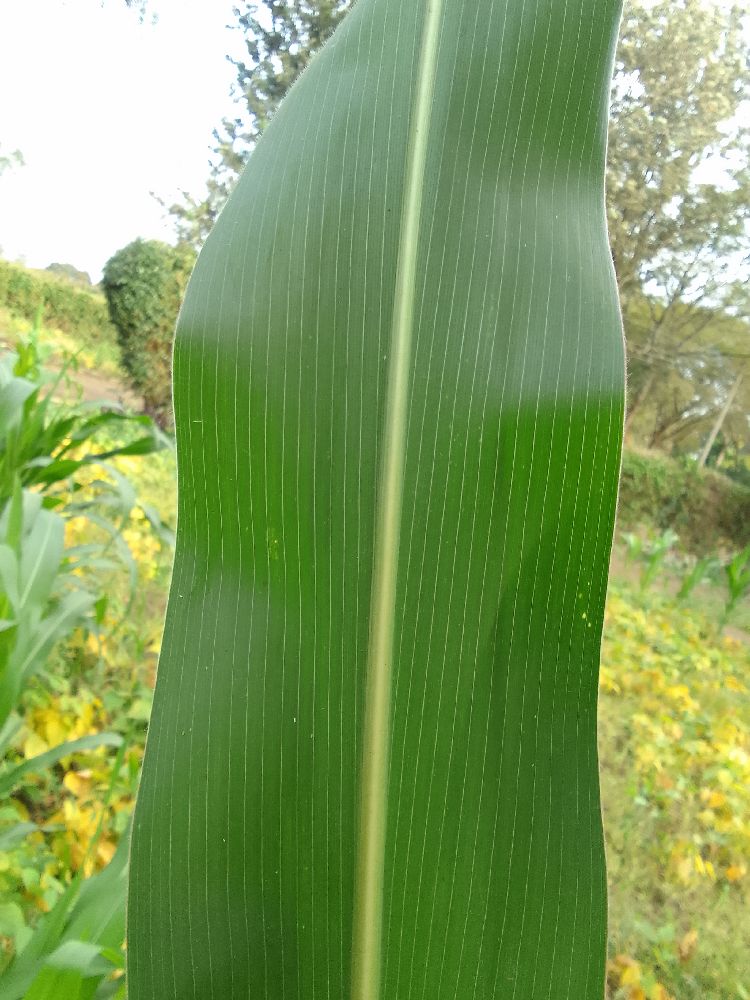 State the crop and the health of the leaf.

maize, healthy
